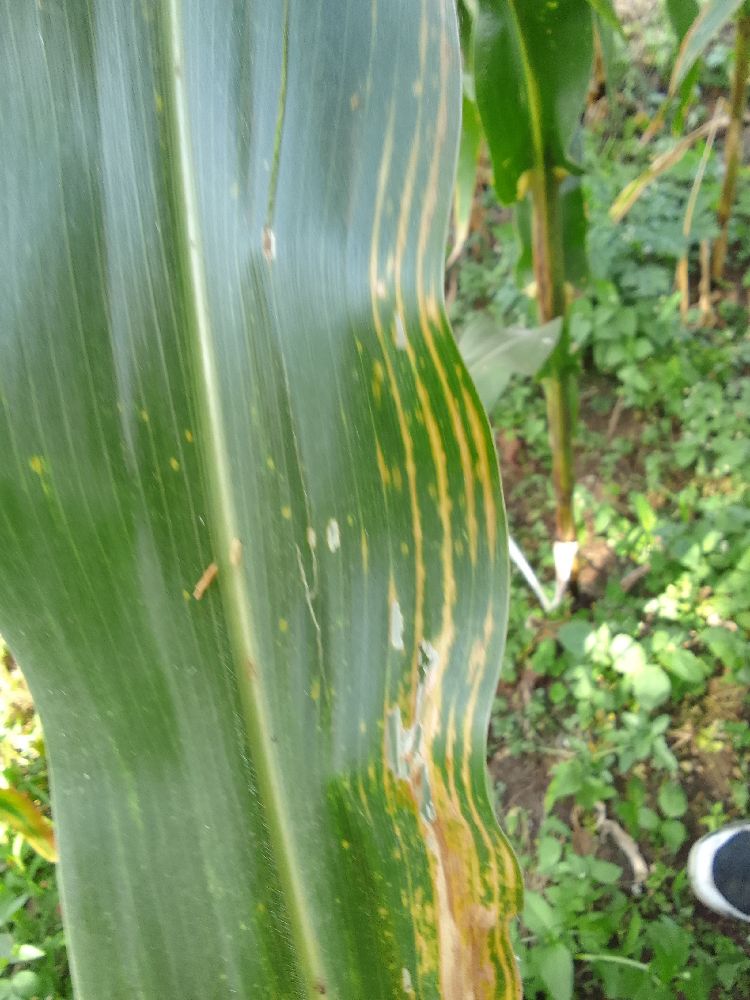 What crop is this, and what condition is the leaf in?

maize, maize lethal necrosis
